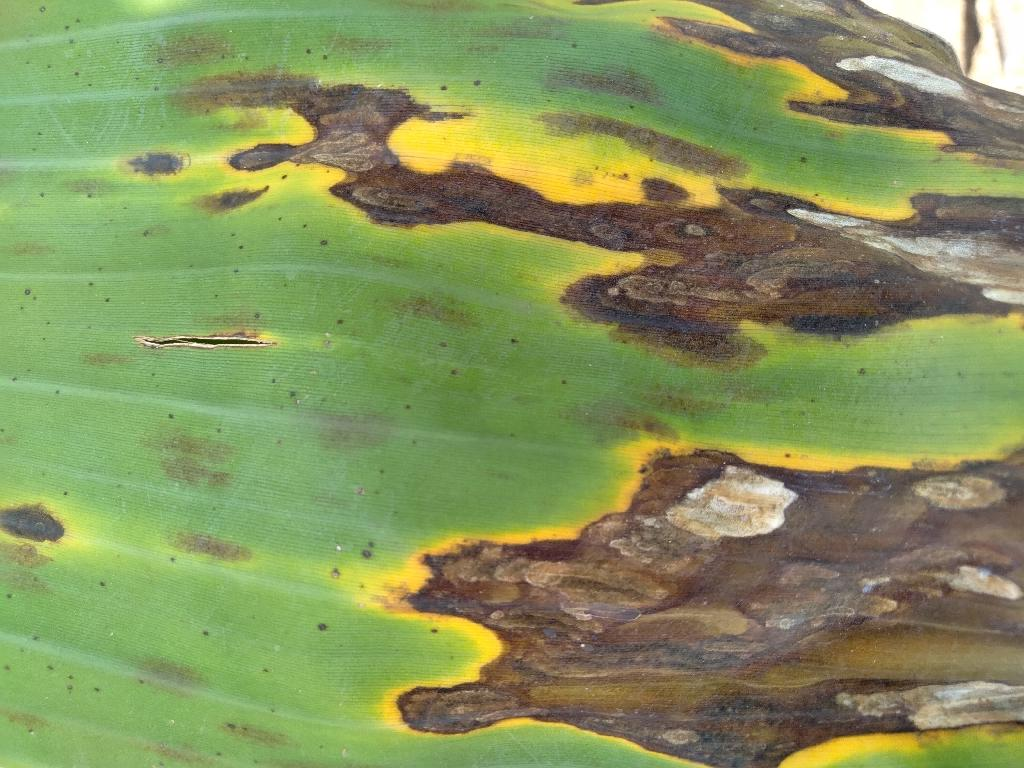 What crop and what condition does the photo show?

banana, black sigatoka
